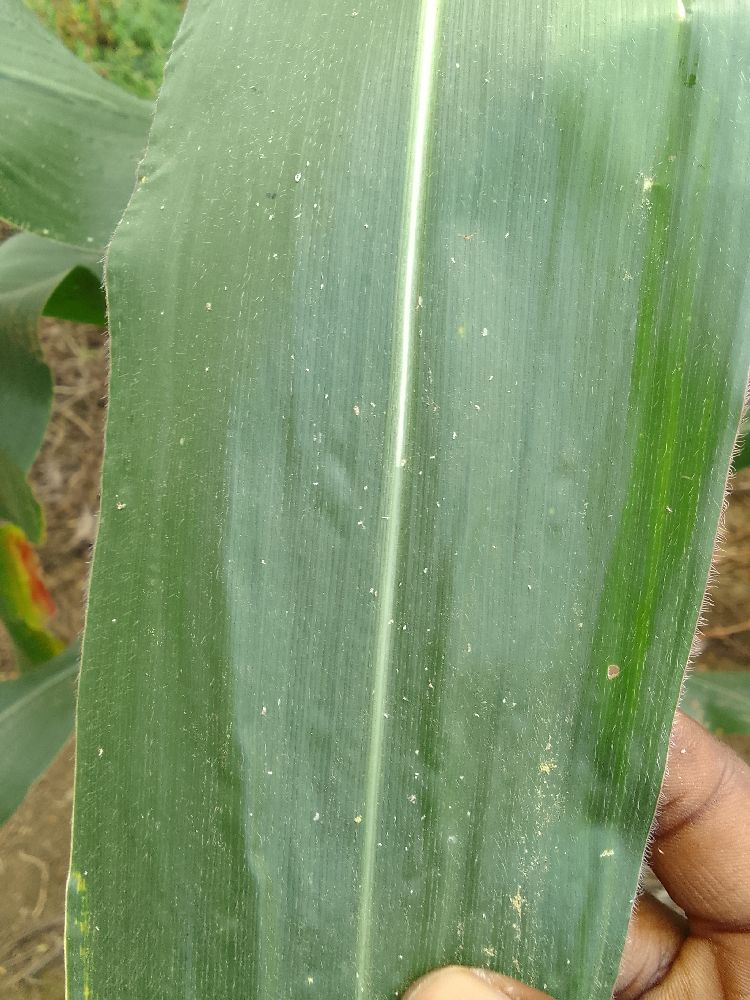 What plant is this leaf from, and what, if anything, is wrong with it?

maize, healthy
